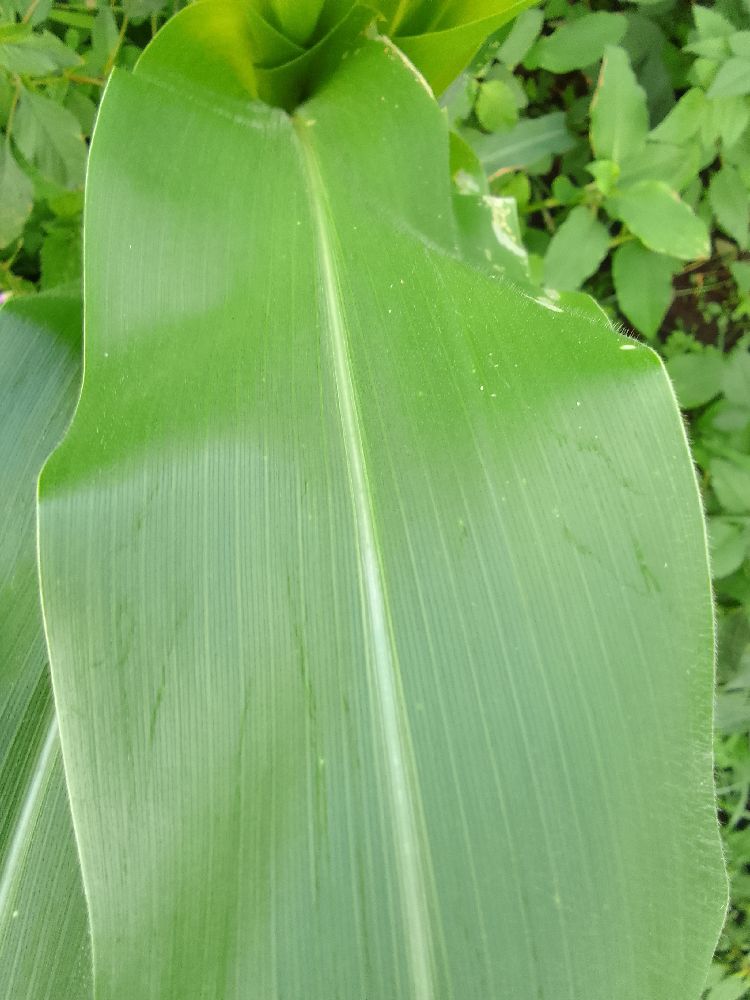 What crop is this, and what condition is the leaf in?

maize, healthy
